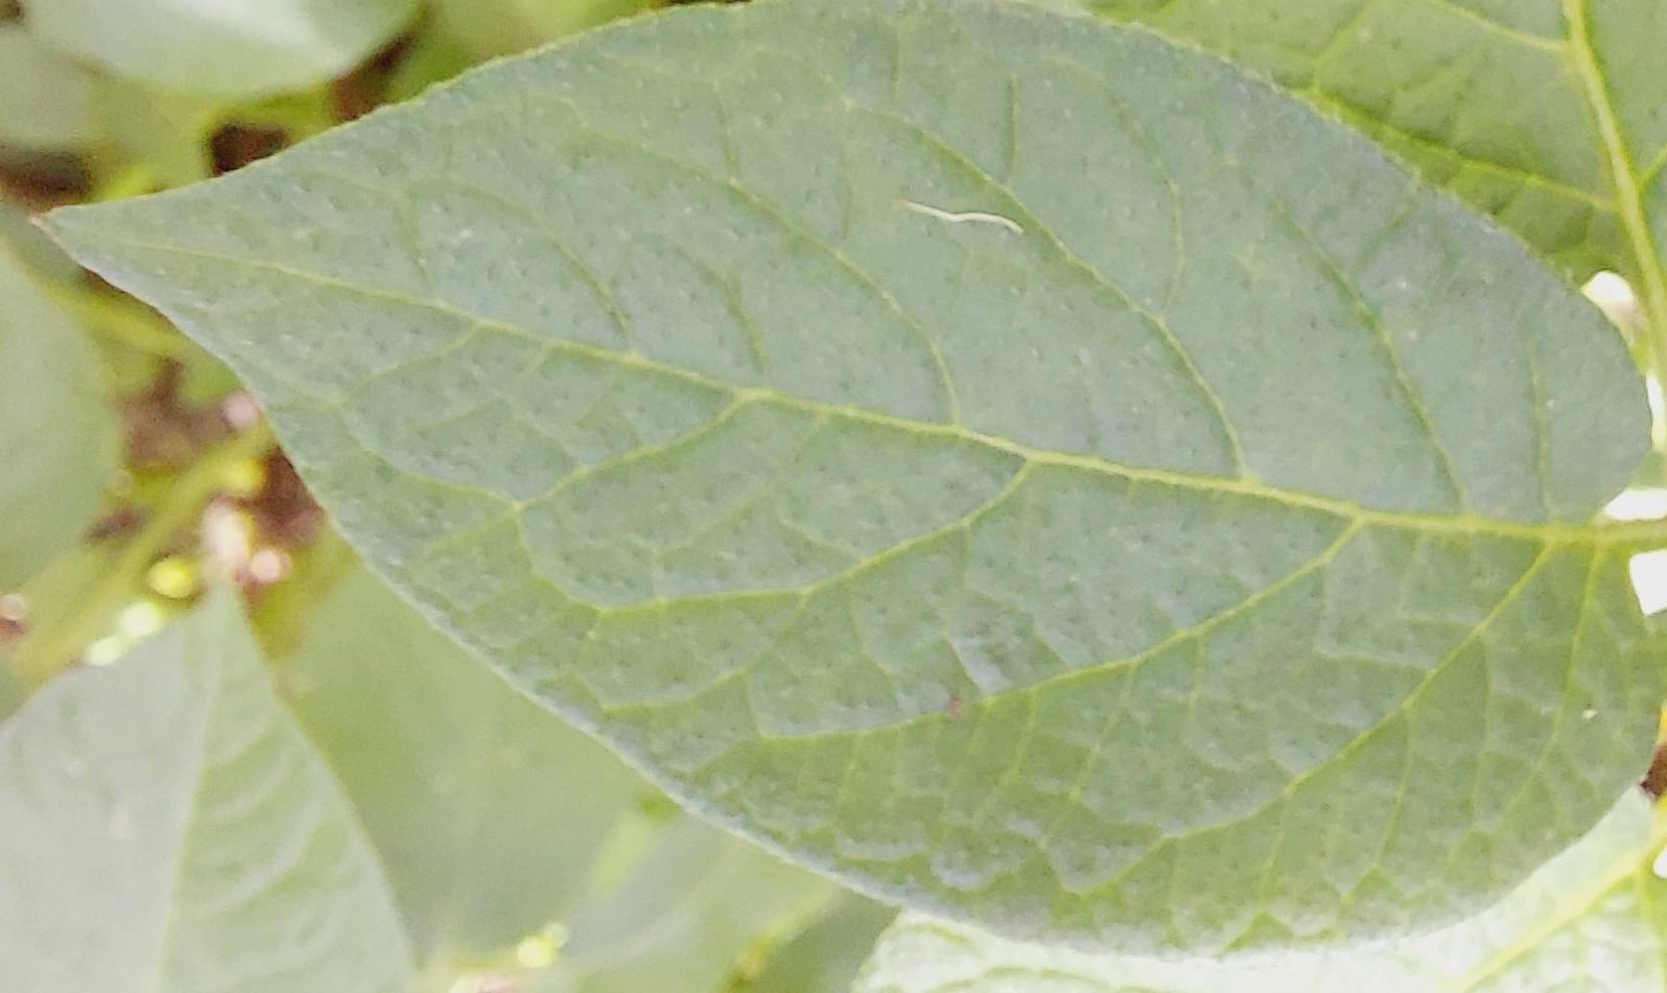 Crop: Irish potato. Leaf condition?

healthy
